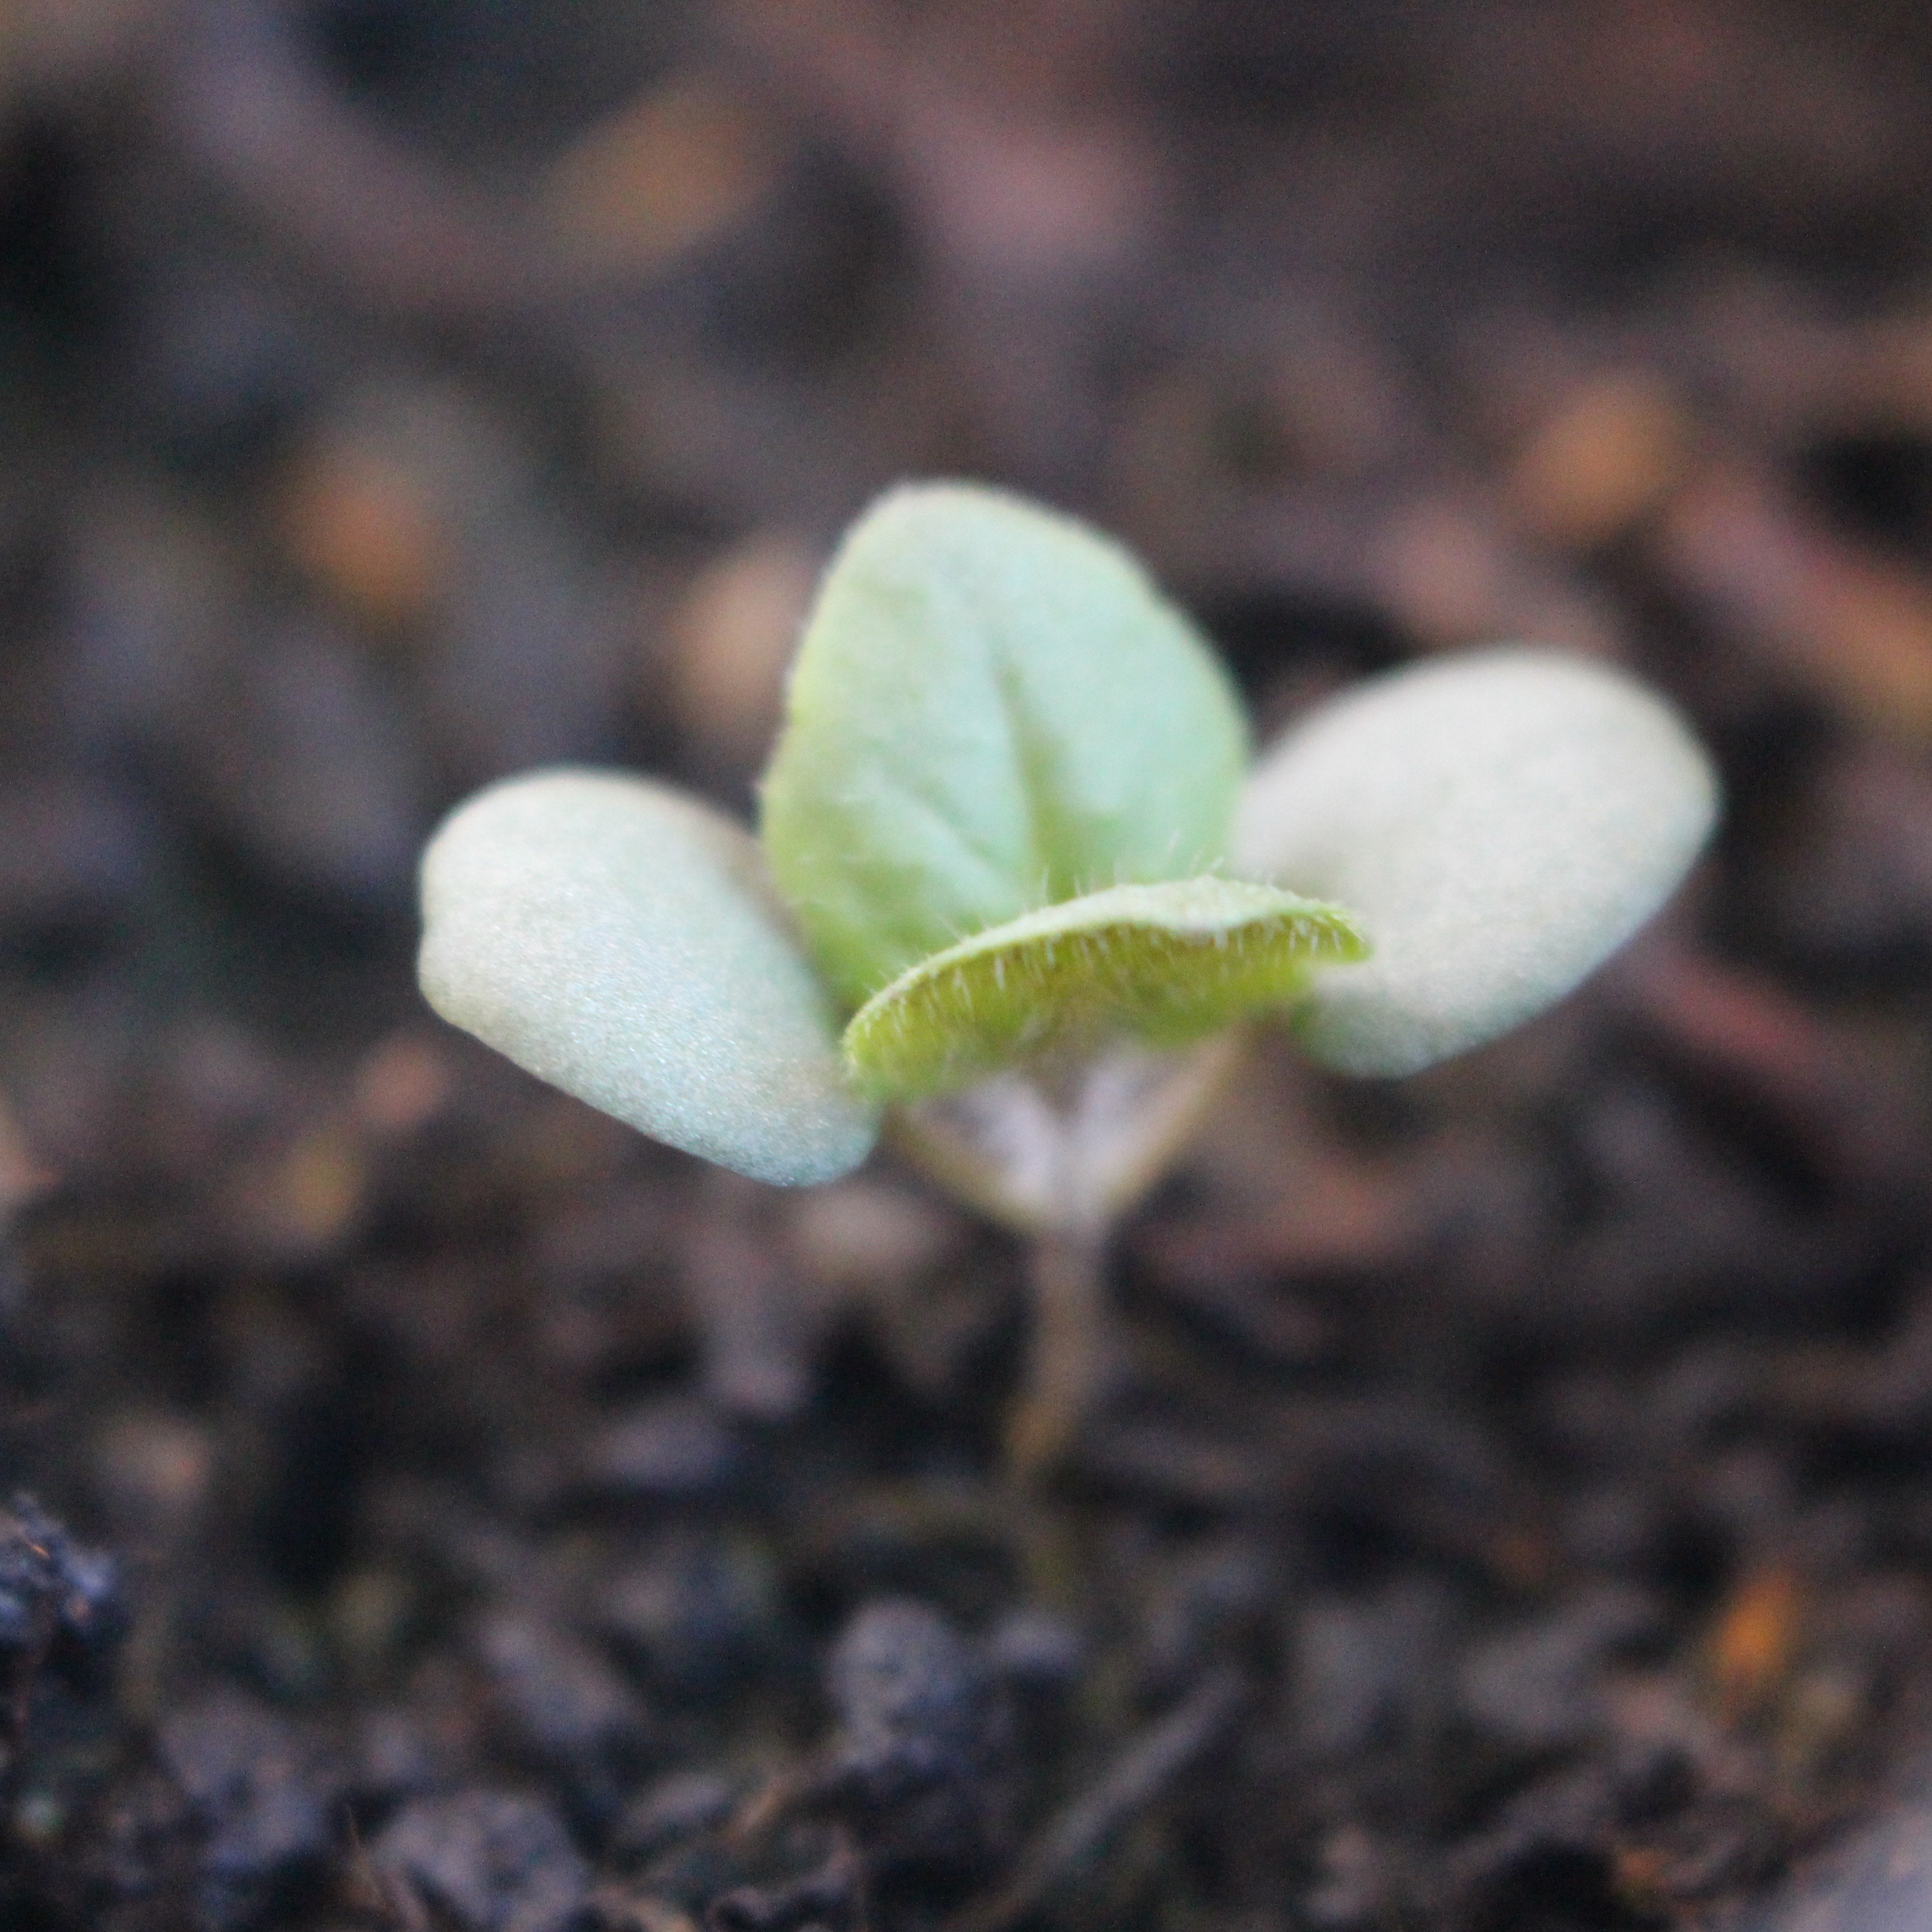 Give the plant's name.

Veronica persica
